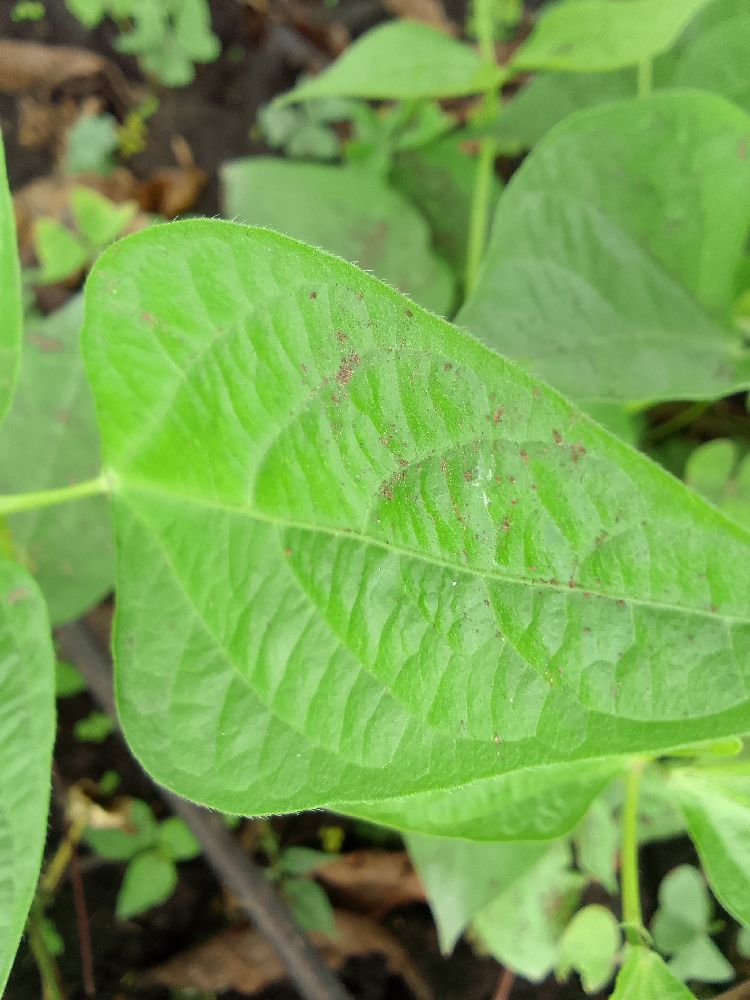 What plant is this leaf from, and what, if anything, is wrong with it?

common bean, healthy
